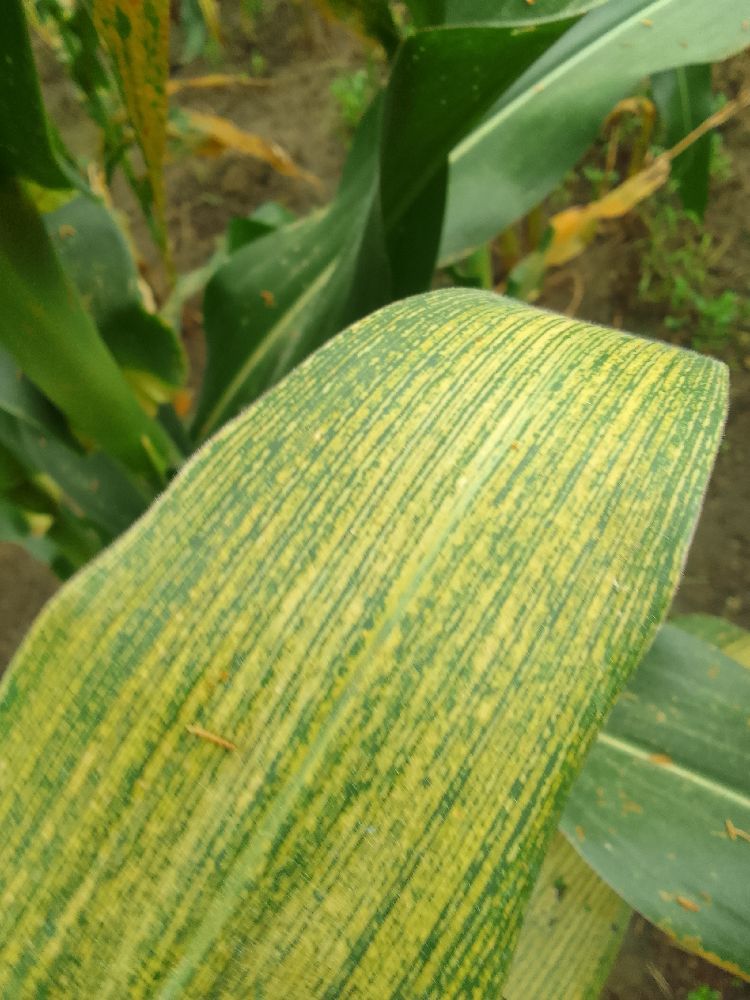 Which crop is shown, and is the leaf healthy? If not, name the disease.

maize, maize streak virus
